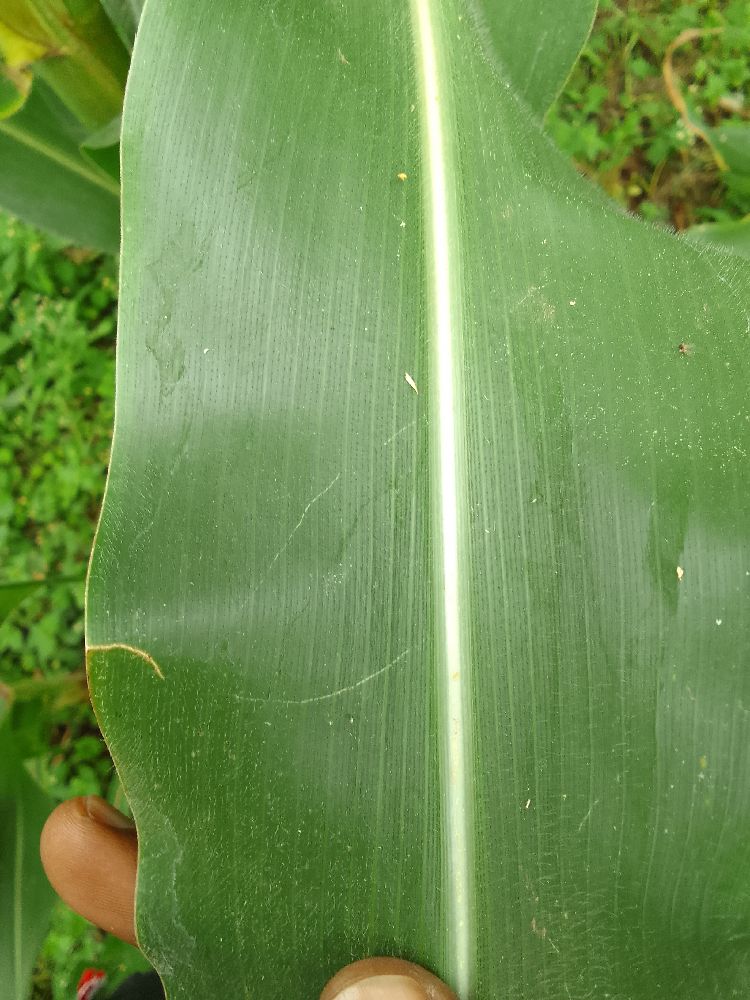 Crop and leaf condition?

maize, healthy
